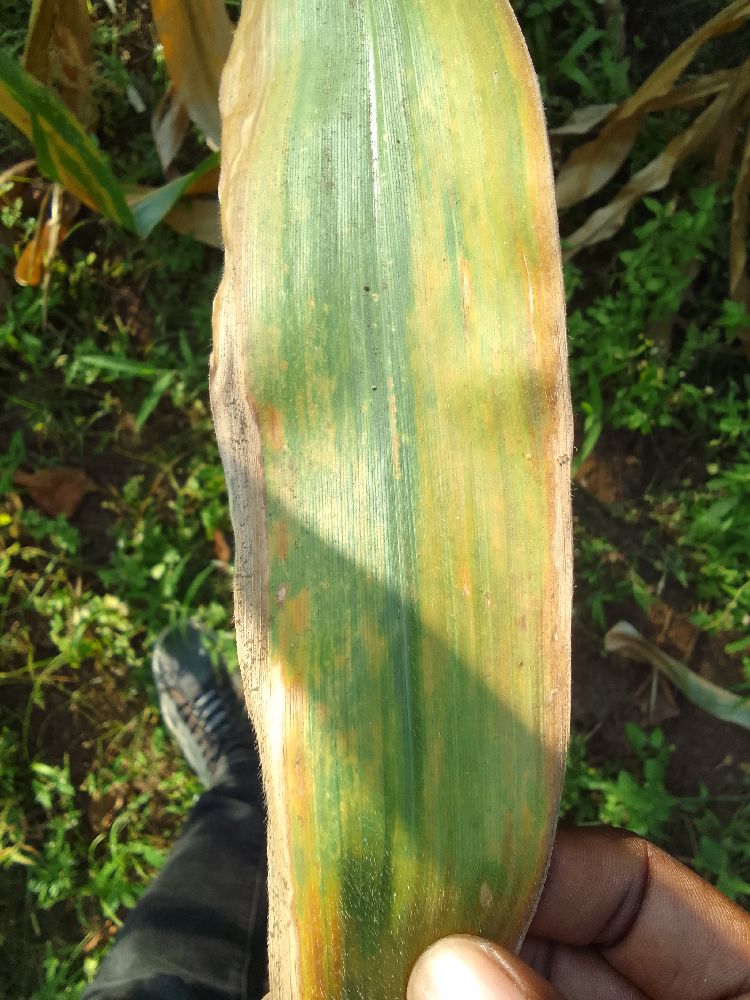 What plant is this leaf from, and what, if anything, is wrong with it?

maize, maize lethal necrosis
